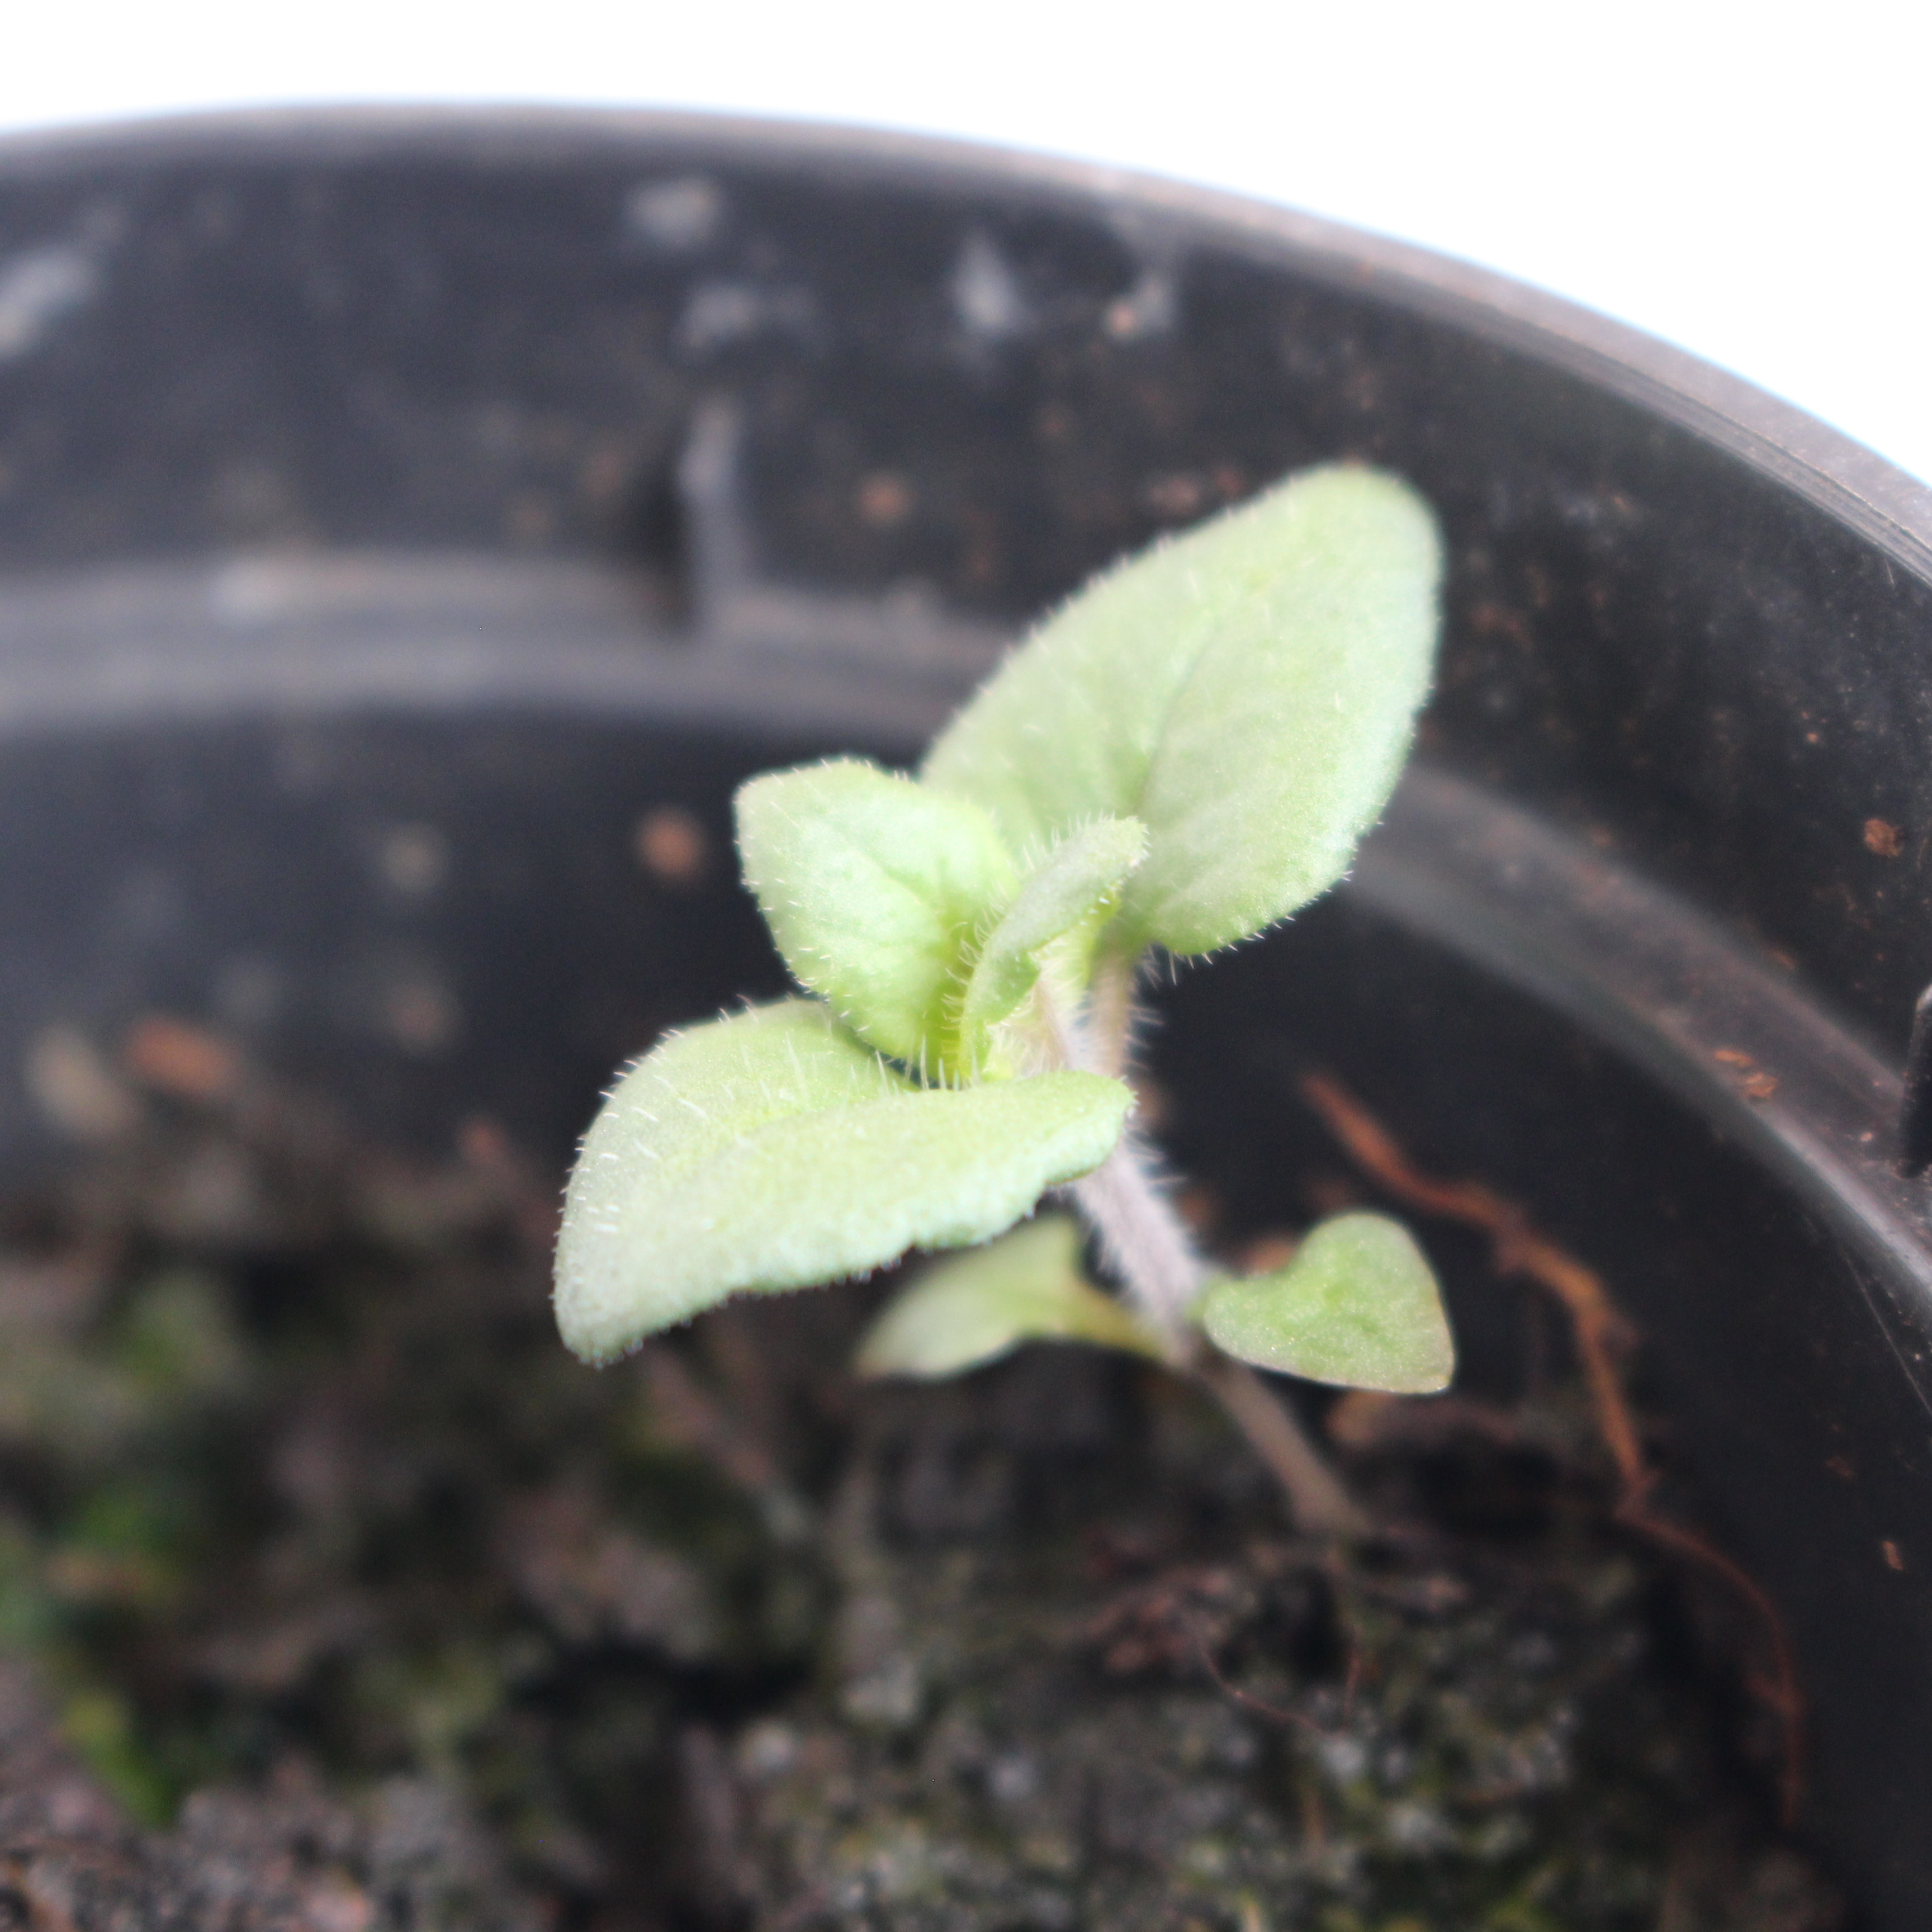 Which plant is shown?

Veronica persica
